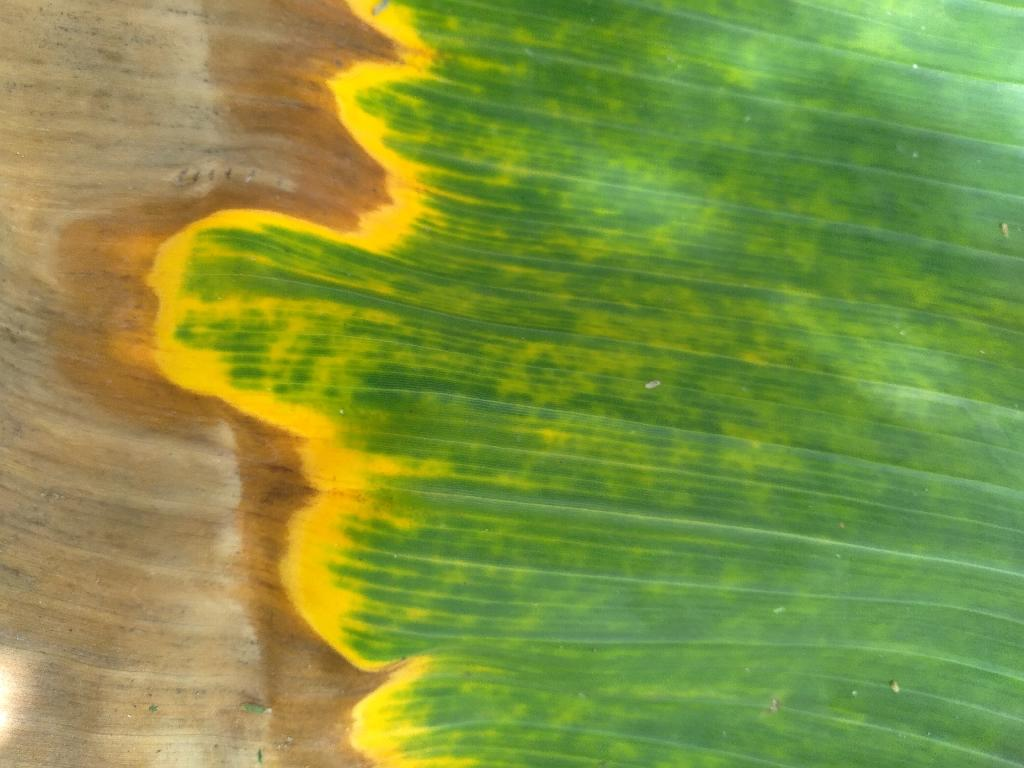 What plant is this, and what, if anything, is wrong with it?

banana, fusarium wilt race 1
